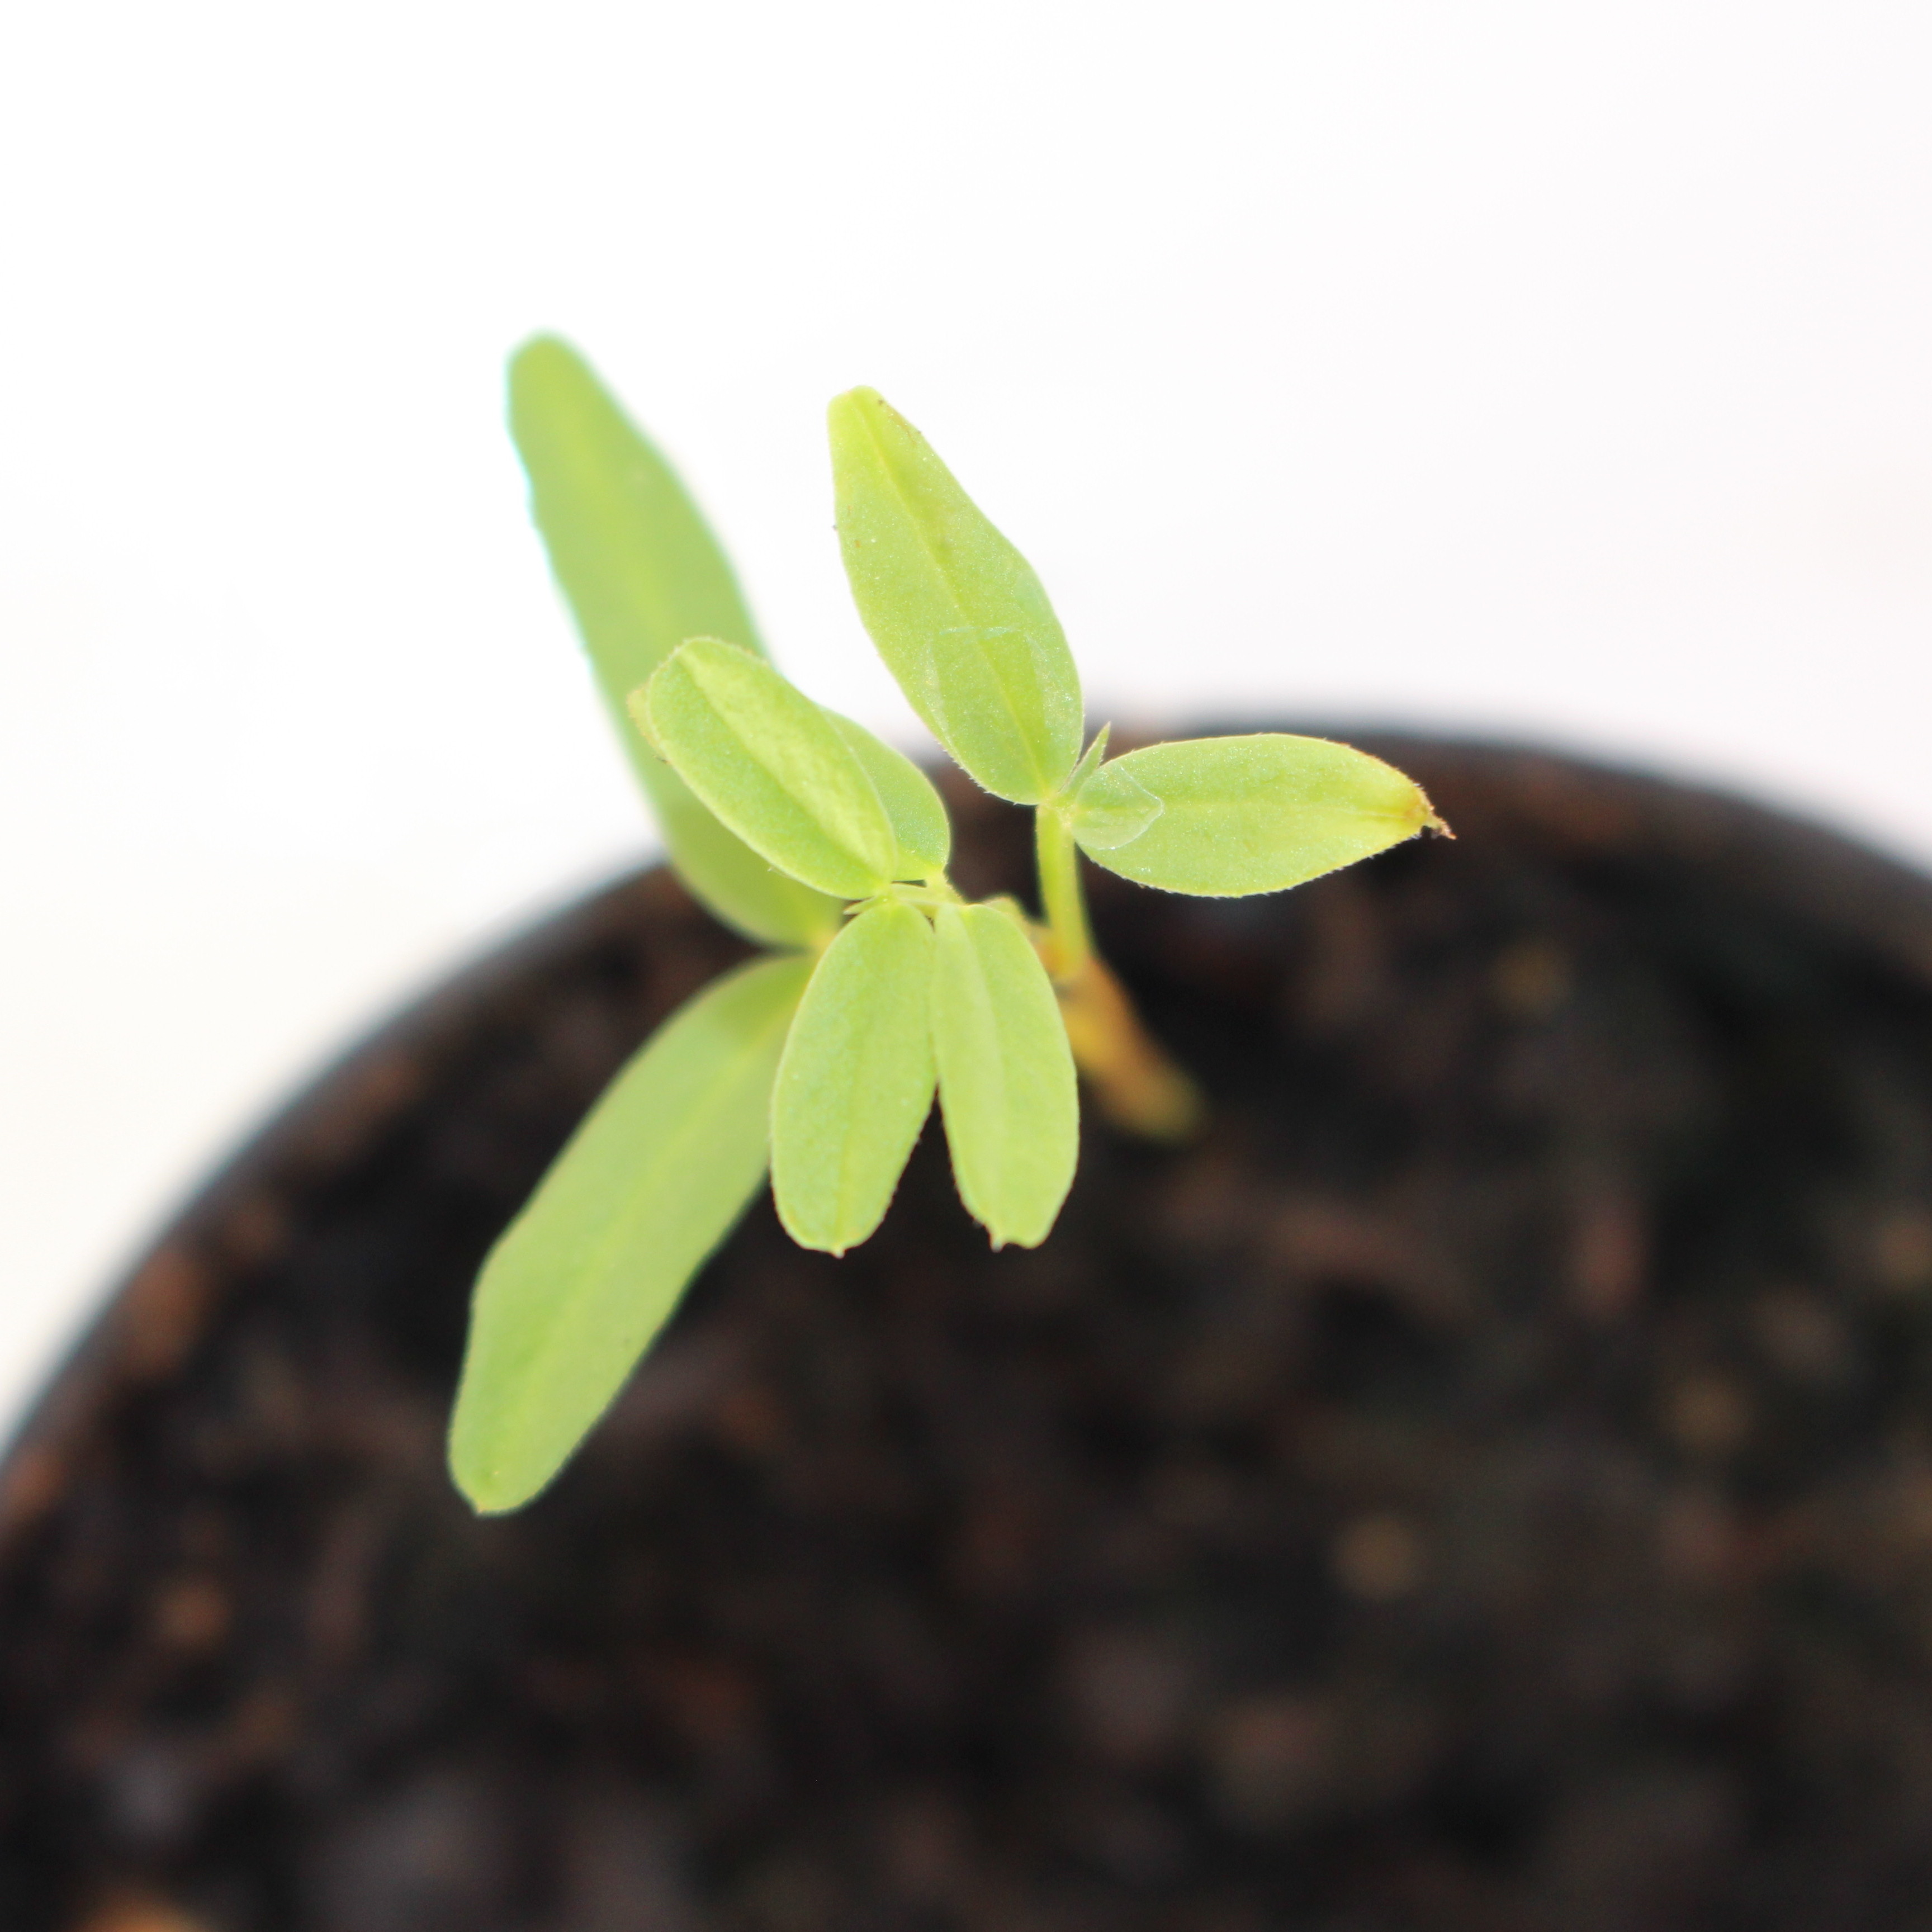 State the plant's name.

Vicia sativa
